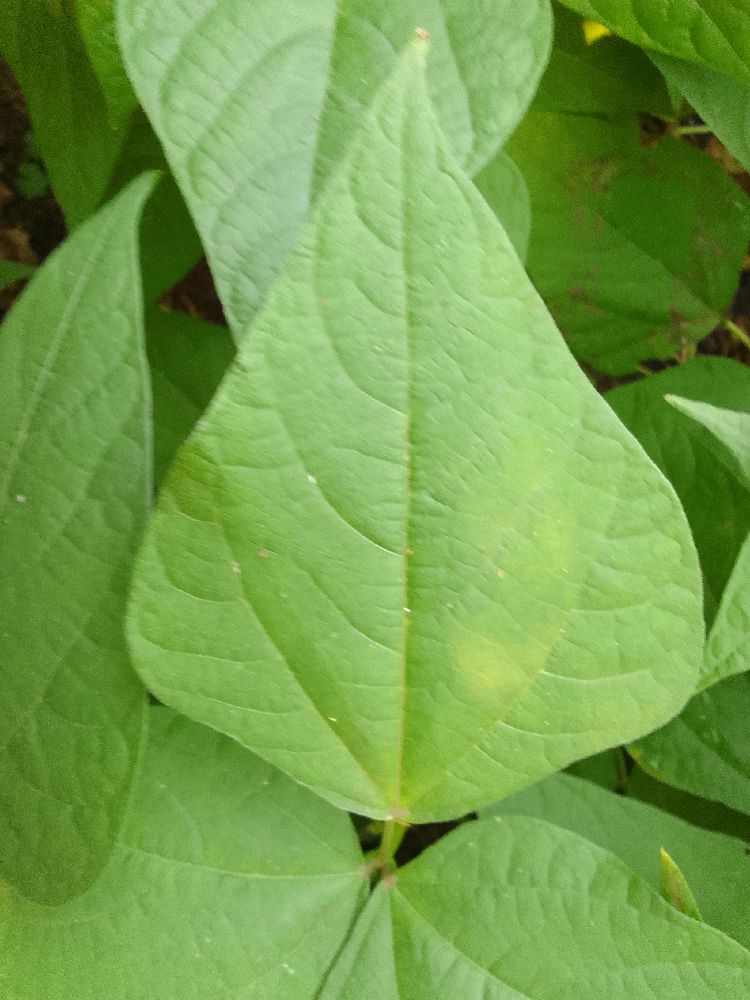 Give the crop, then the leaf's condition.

common bean, healthy
